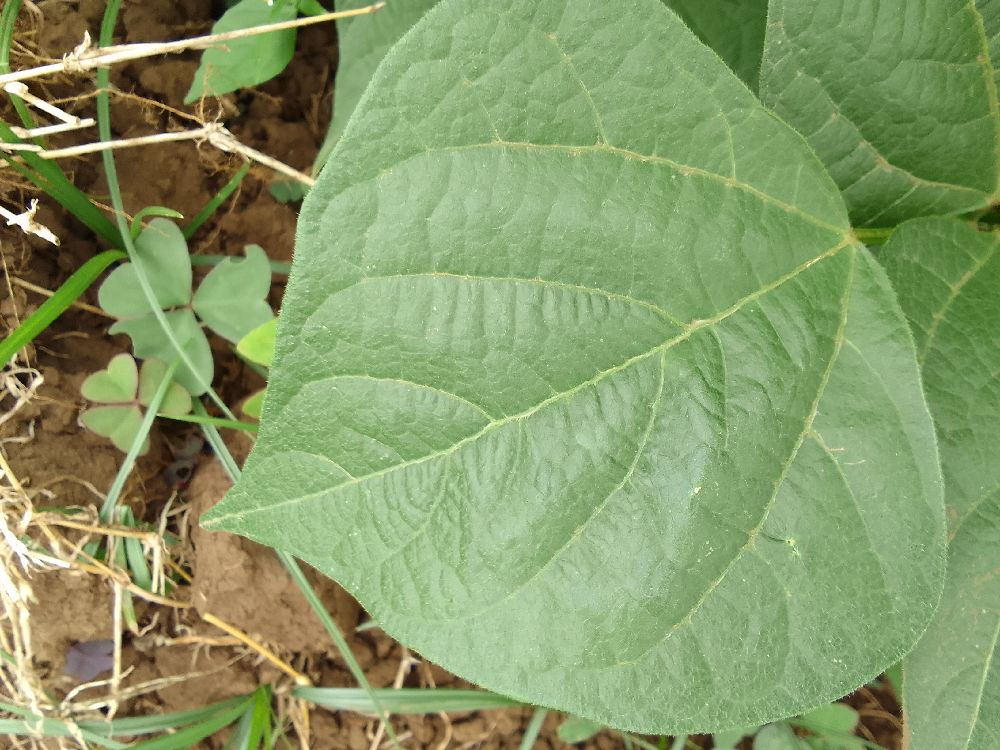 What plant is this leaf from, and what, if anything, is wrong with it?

common bean, healthy
